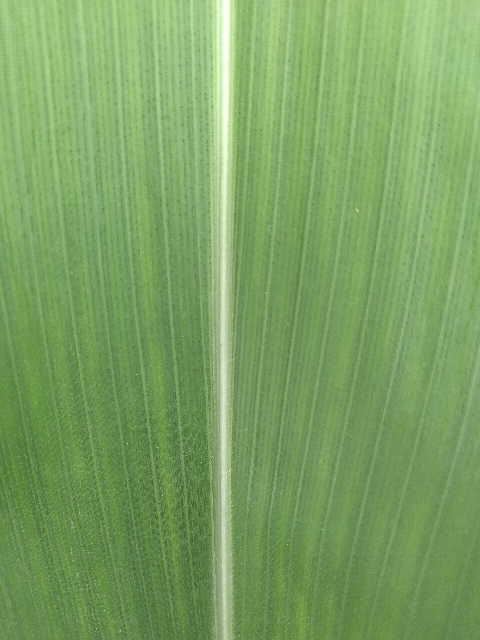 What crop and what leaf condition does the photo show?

maize, healthy
